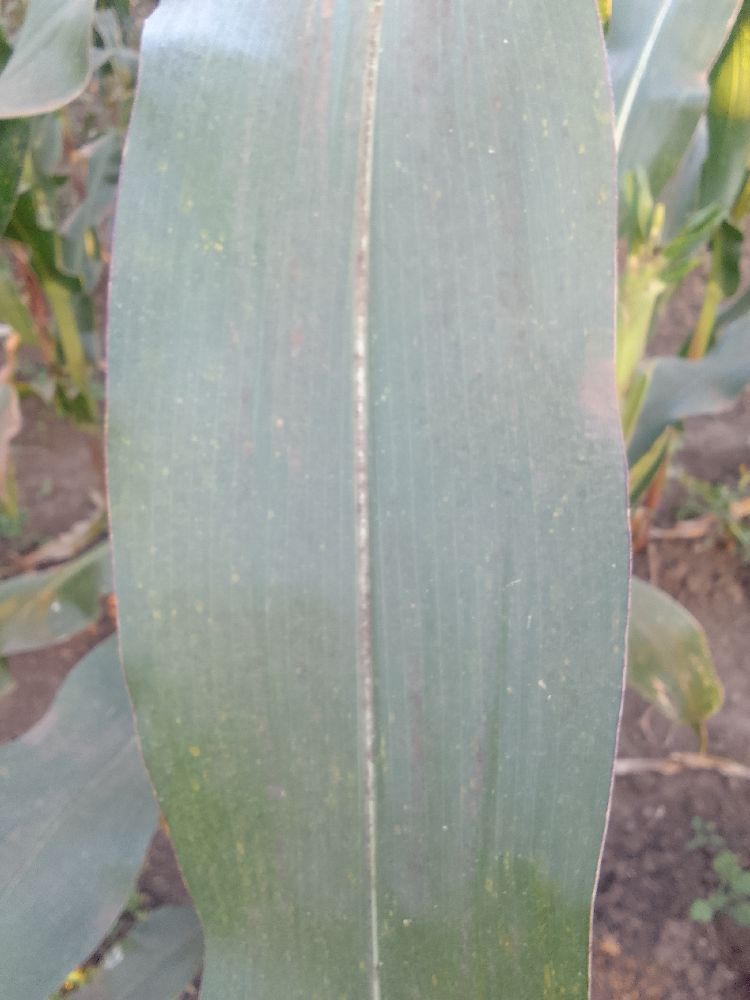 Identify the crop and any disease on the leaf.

maize, healthy
